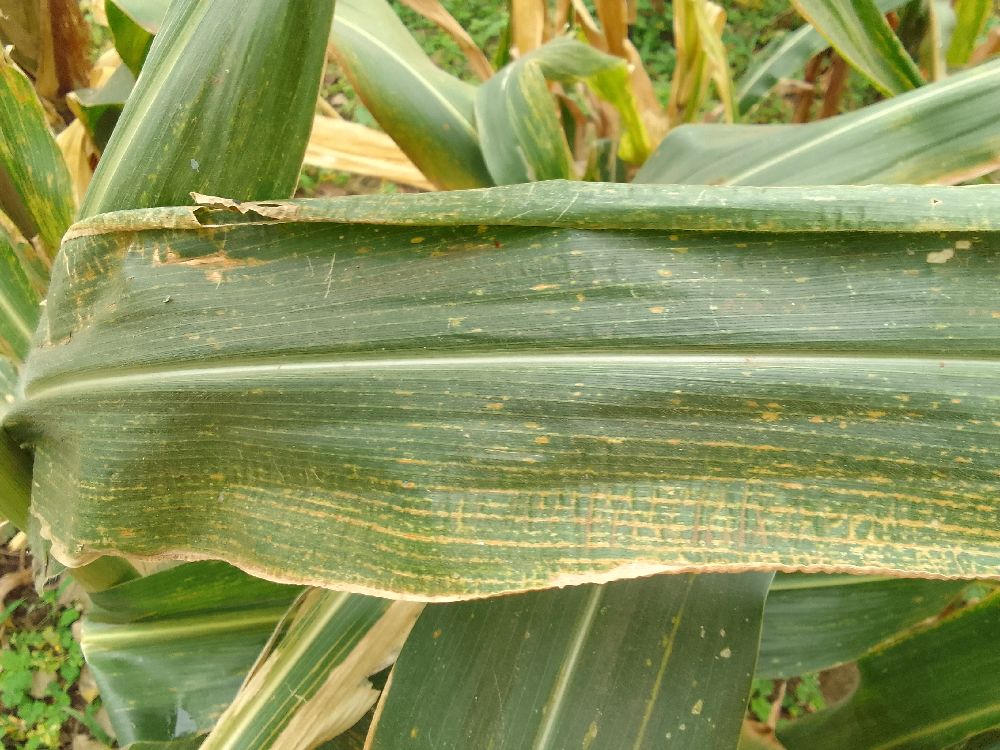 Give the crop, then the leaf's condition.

maize, maize lethal necrosis
